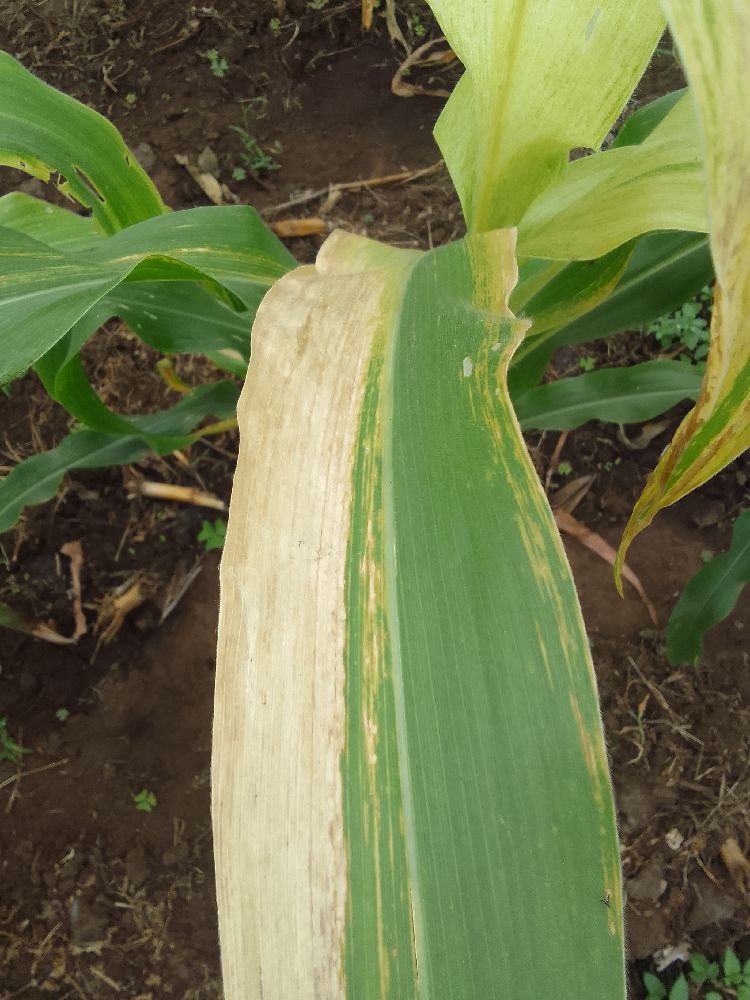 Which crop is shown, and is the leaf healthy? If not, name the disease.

maize, maize lethal necrosis
